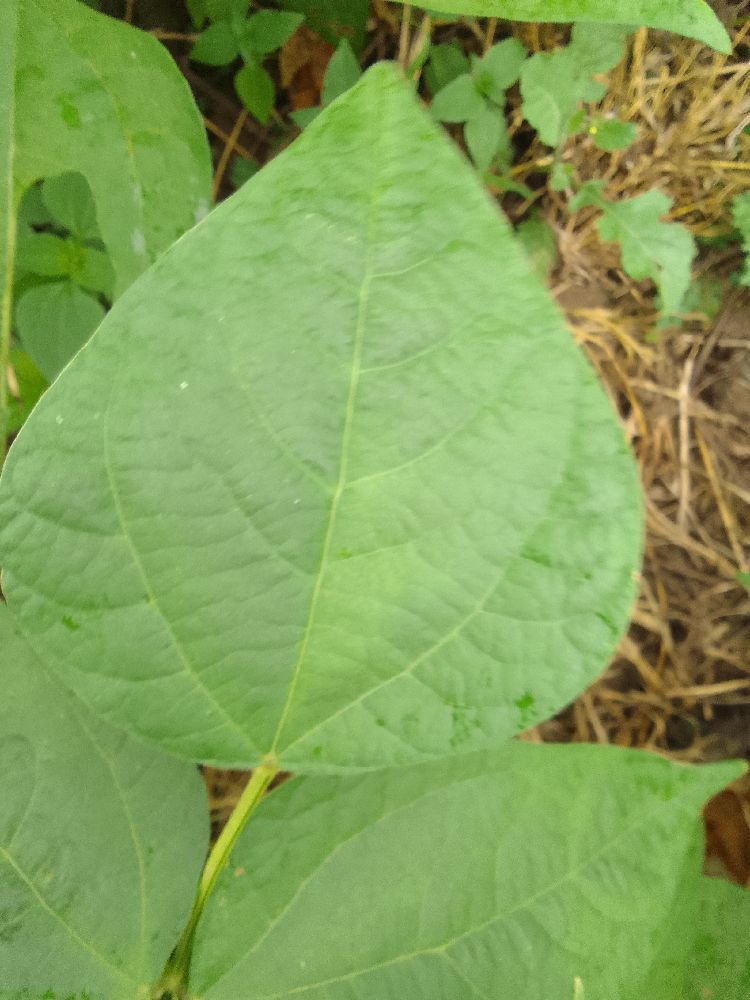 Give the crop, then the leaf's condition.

common bean, healthy
